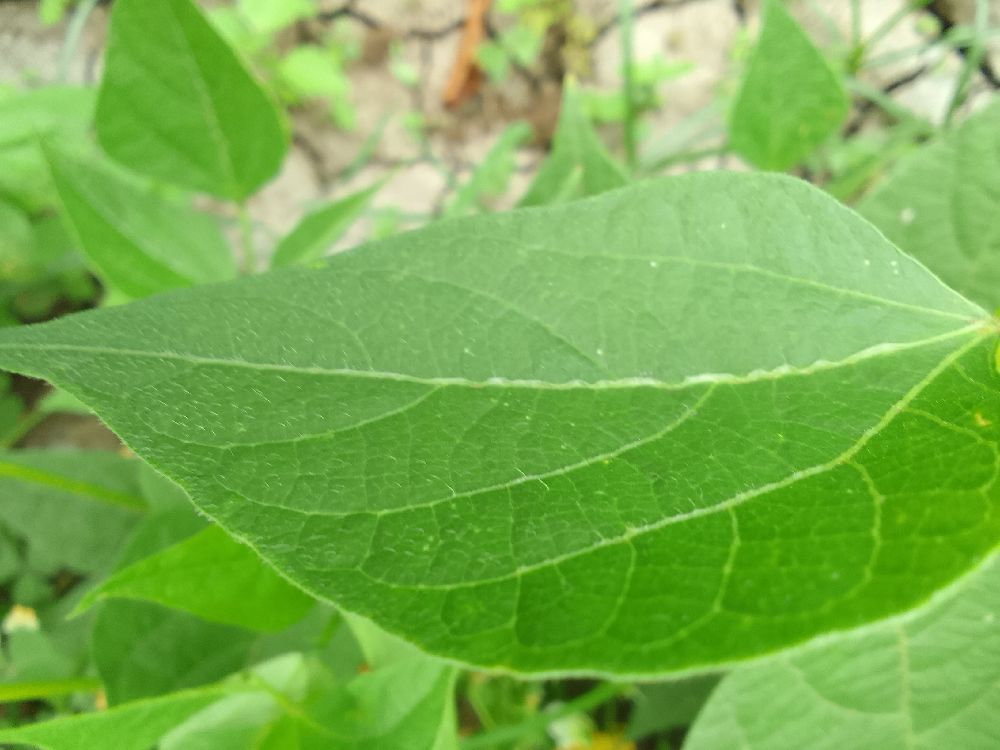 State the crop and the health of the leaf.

common bean, healthy
